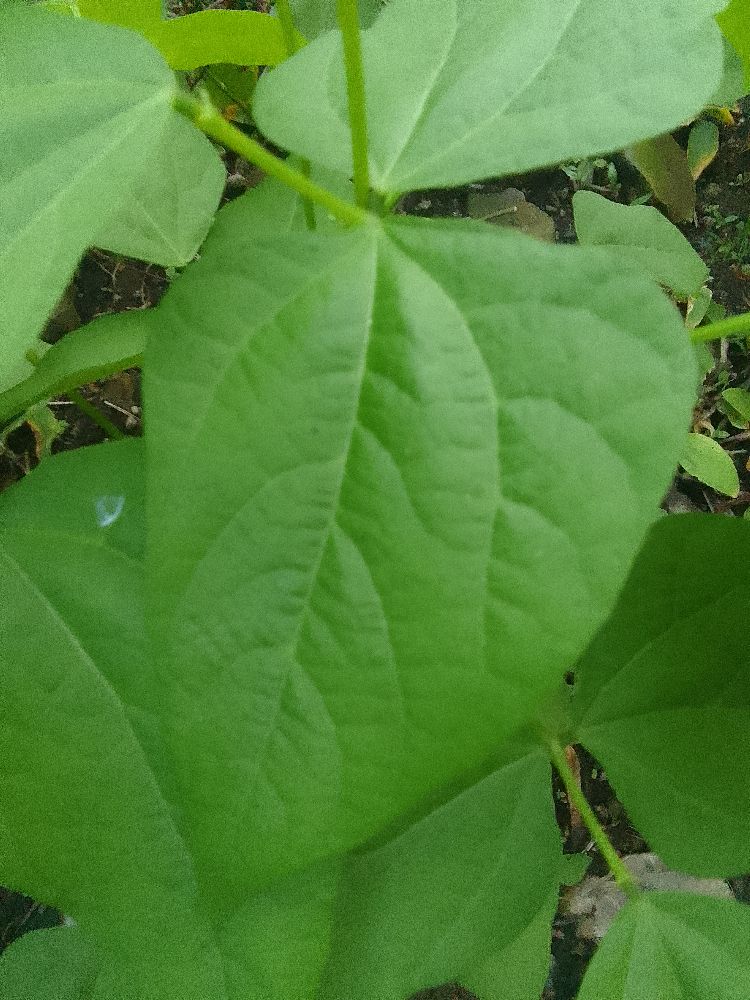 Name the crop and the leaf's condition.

common bean, healthy
